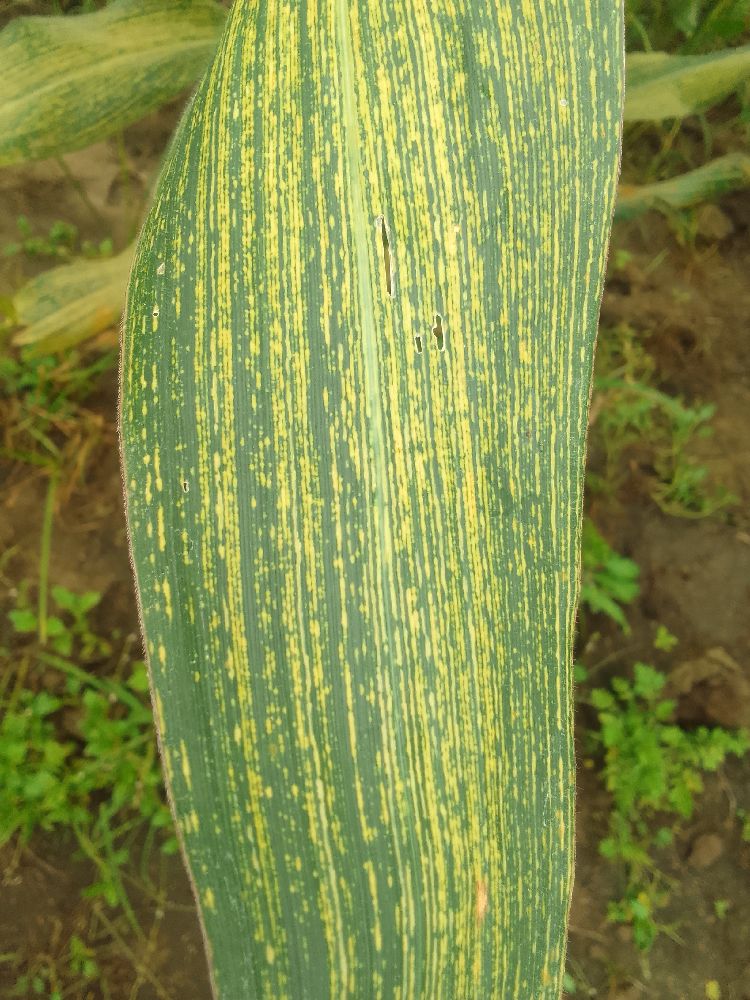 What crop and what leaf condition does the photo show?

maize, maize streak virus
